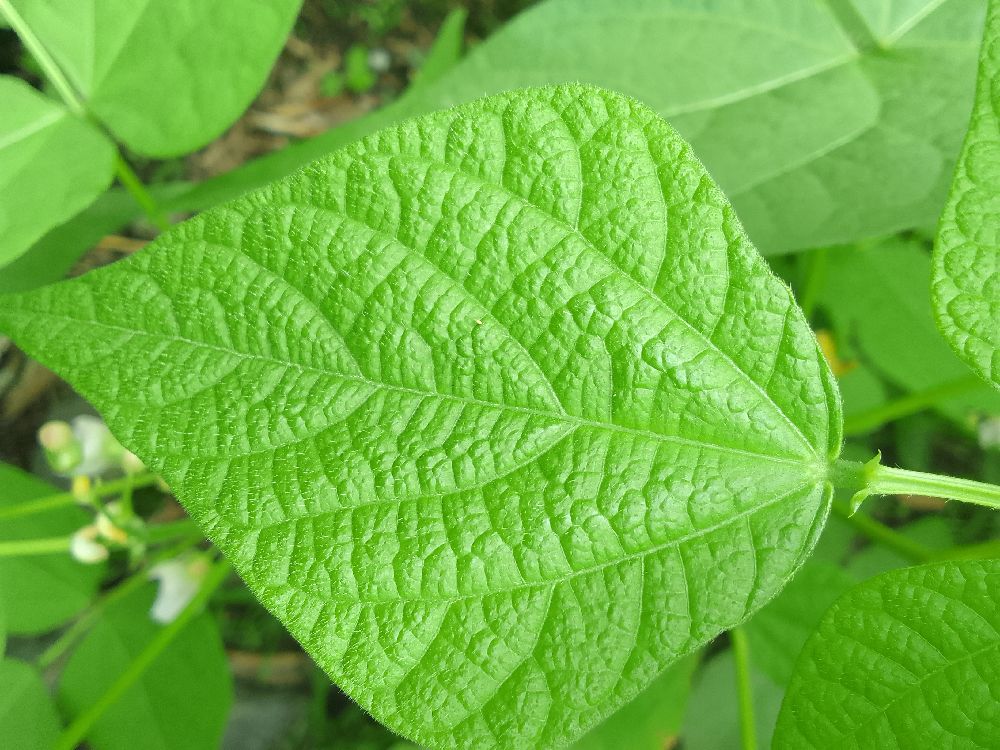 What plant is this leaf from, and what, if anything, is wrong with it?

common bean, healthy
